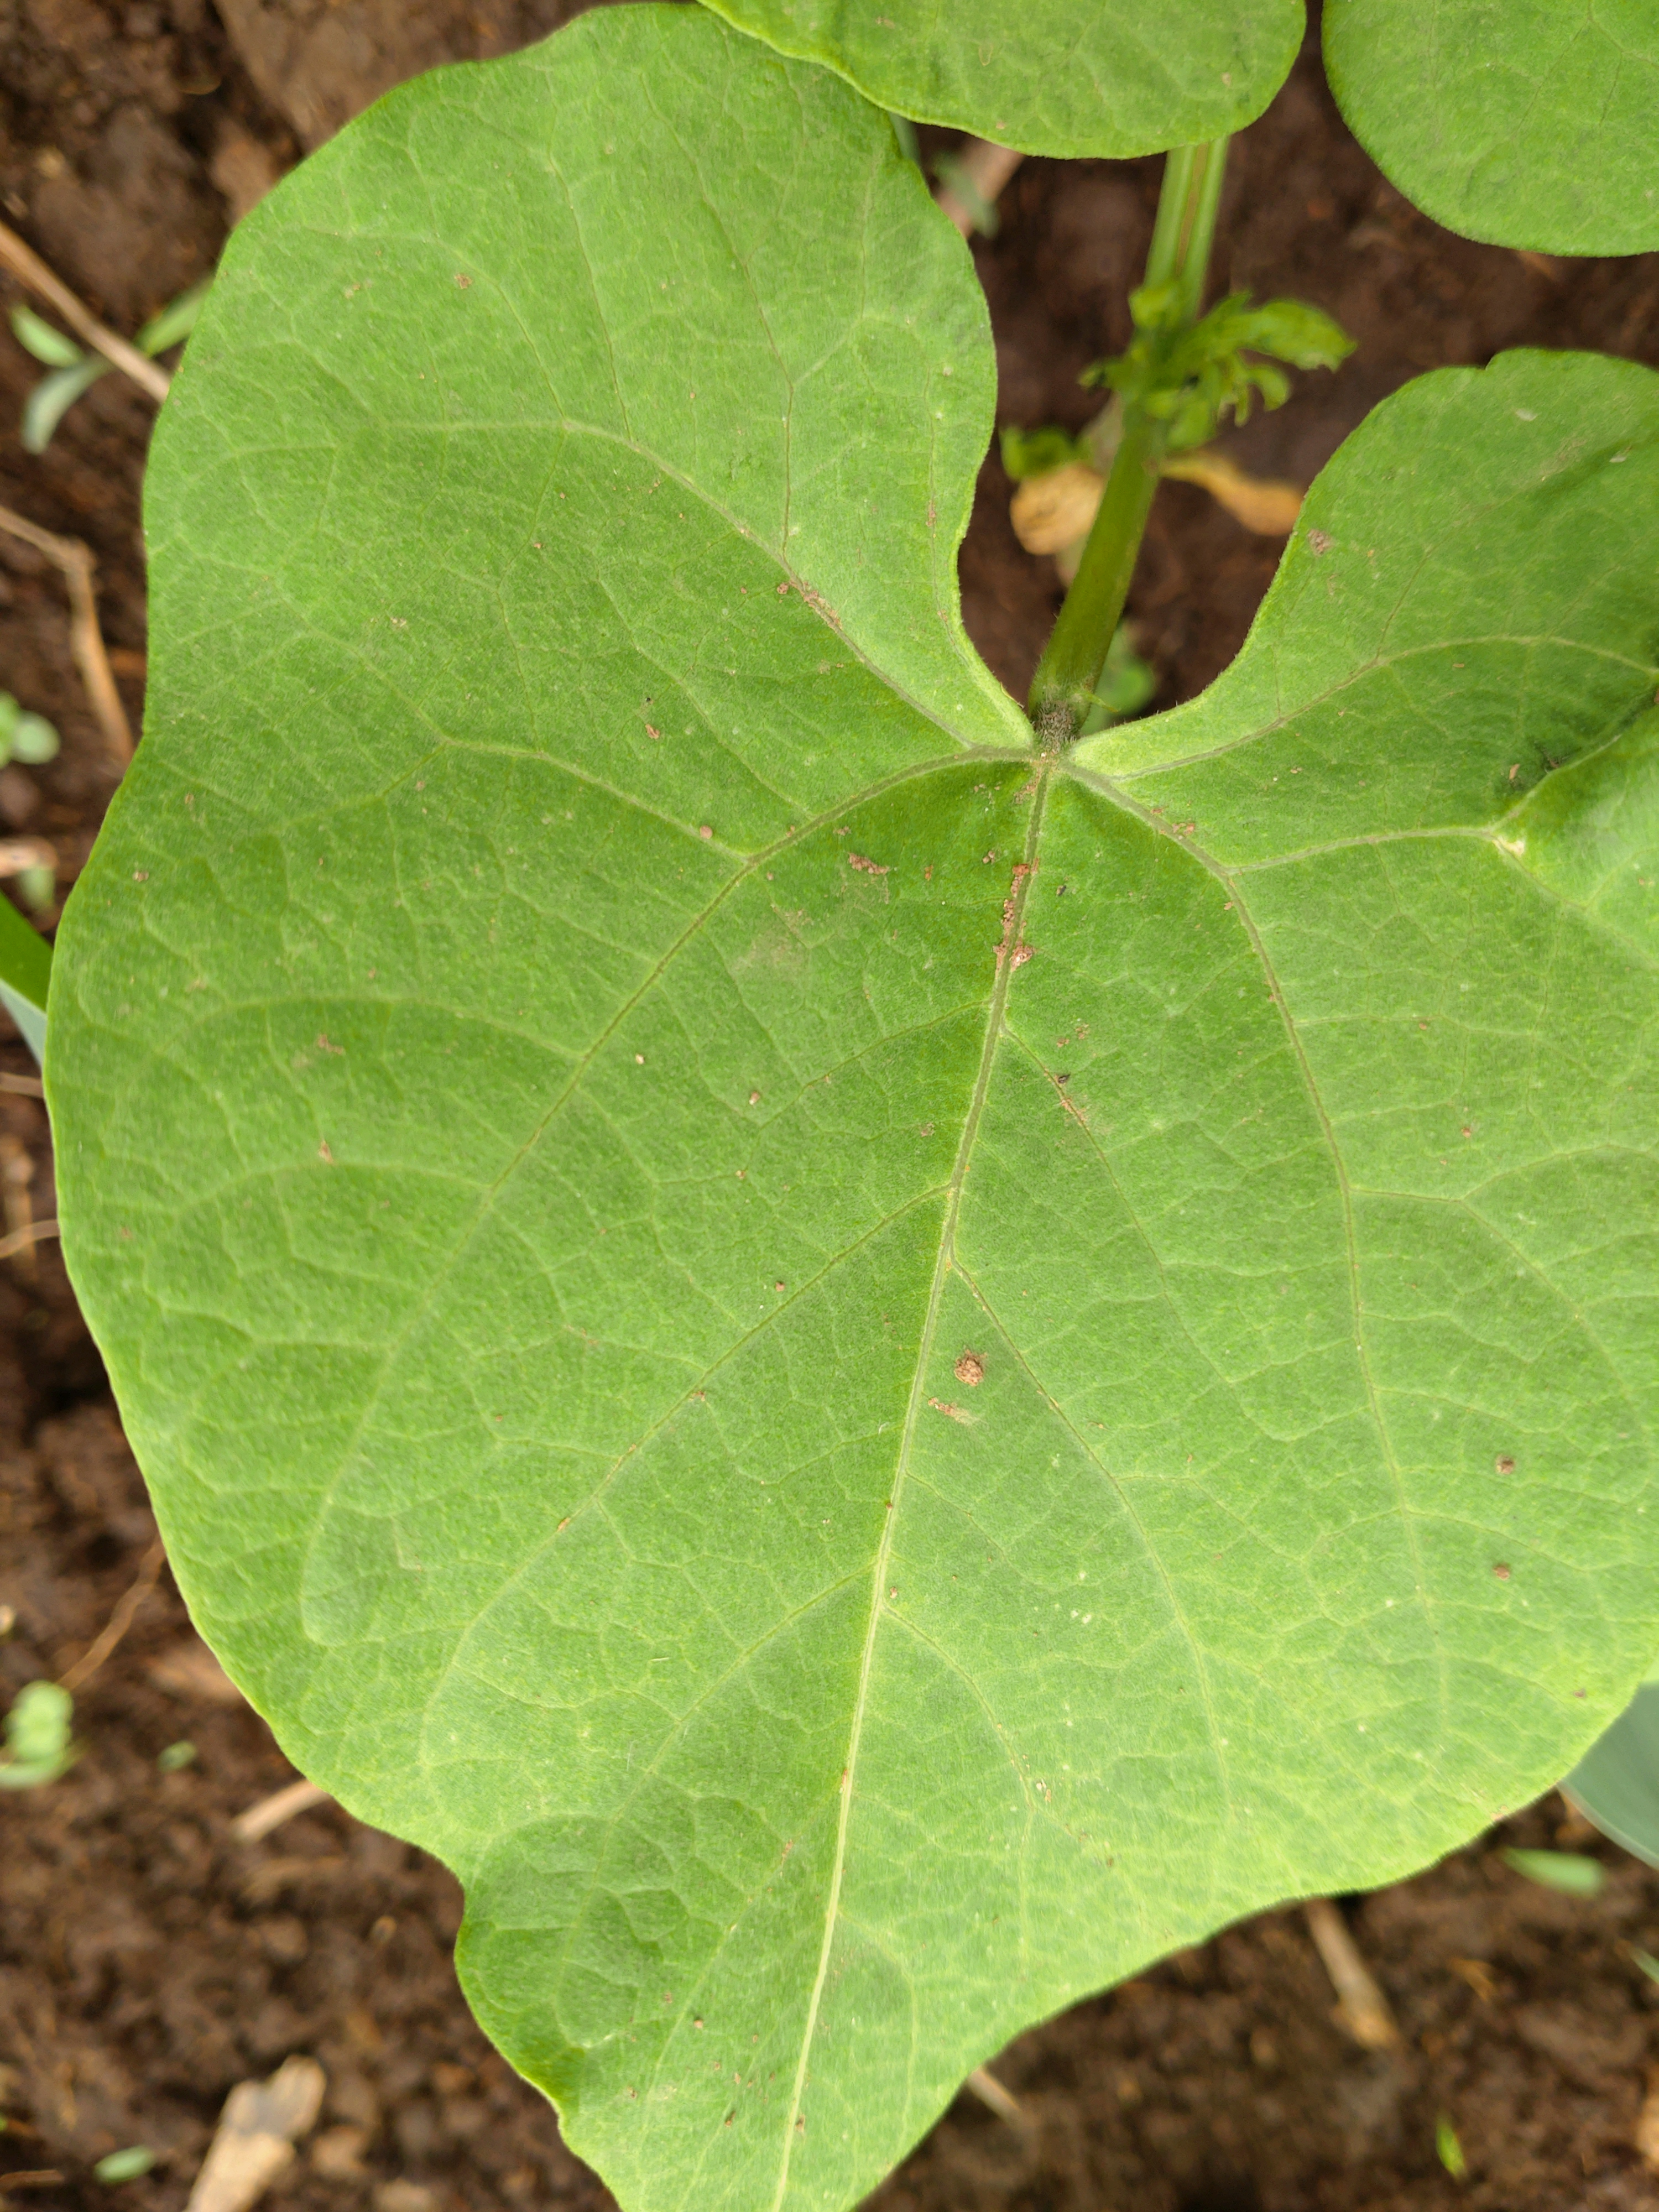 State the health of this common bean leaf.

healthy
